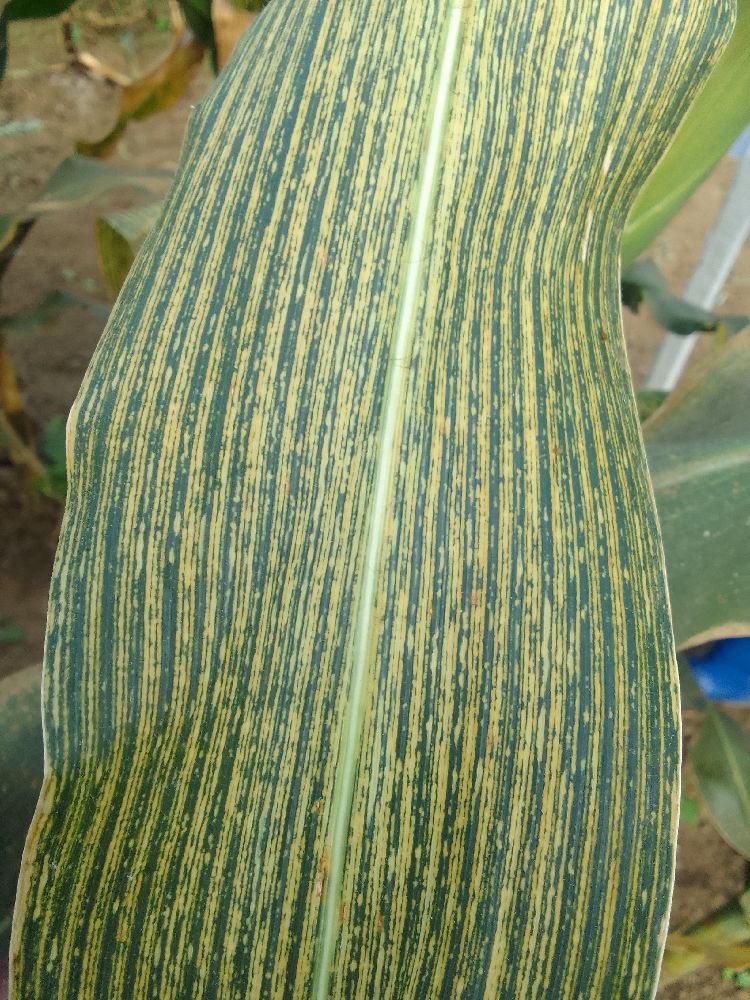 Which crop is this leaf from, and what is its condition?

maize, maize streak virus
